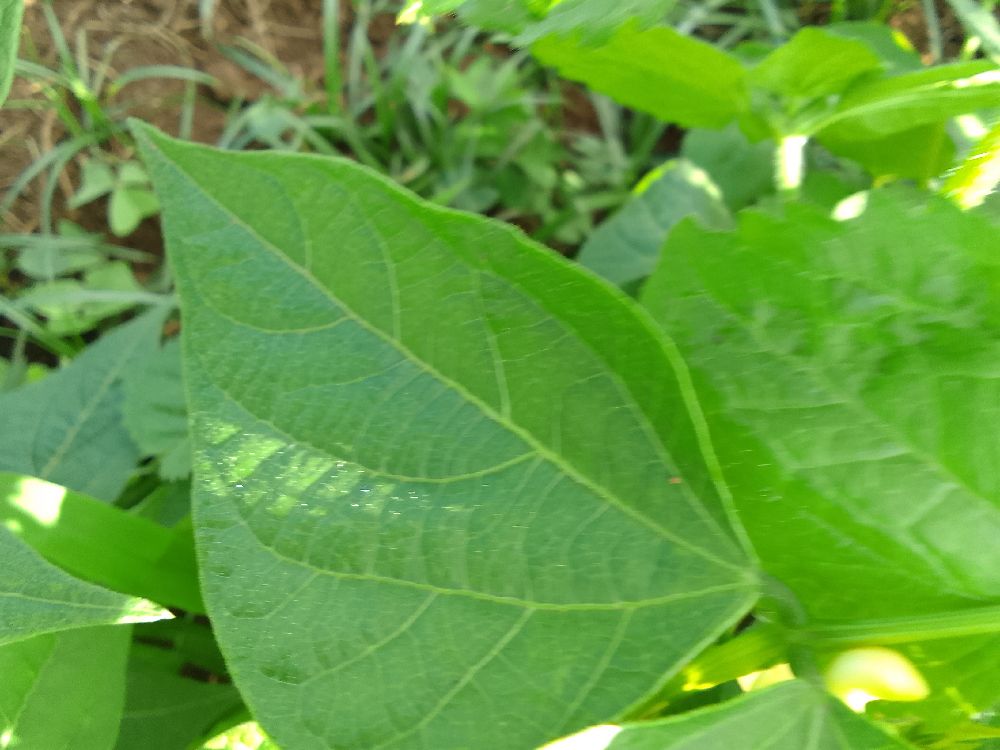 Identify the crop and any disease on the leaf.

common bean, healthy
